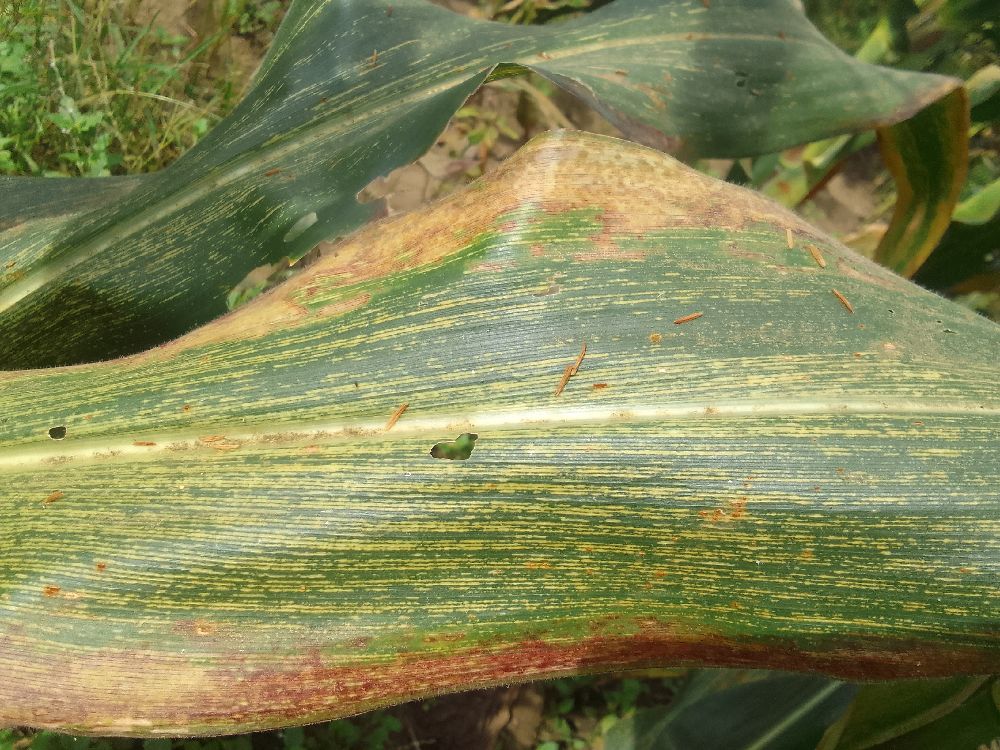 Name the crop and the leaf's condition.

maize, maize streak virus
